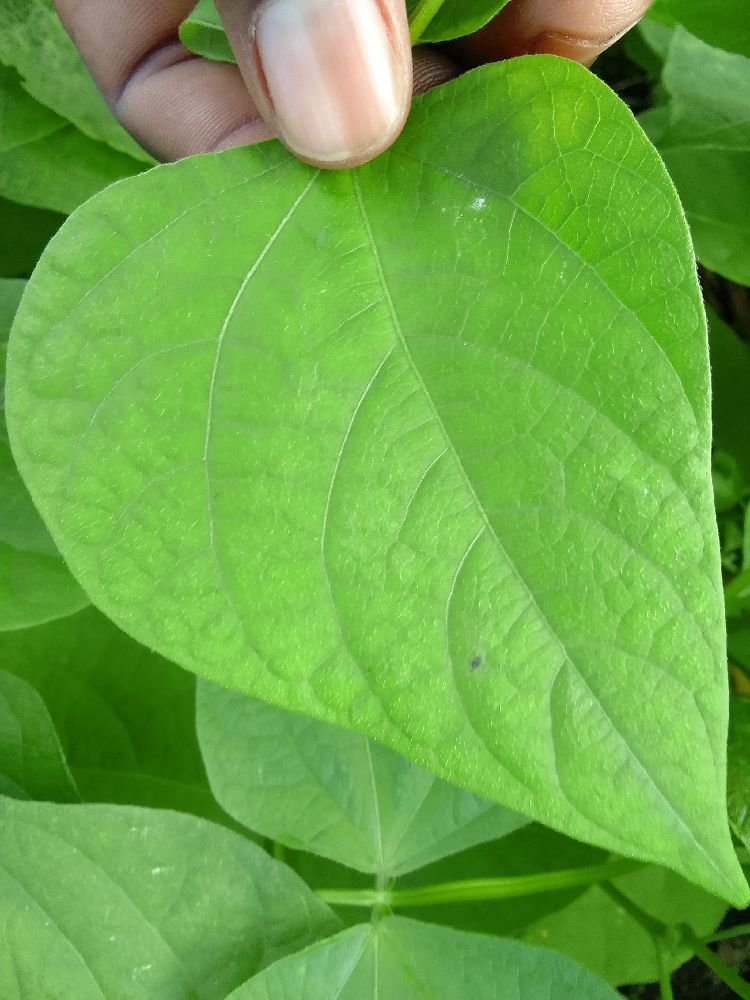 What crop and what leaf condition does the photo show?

common bean, healthy
